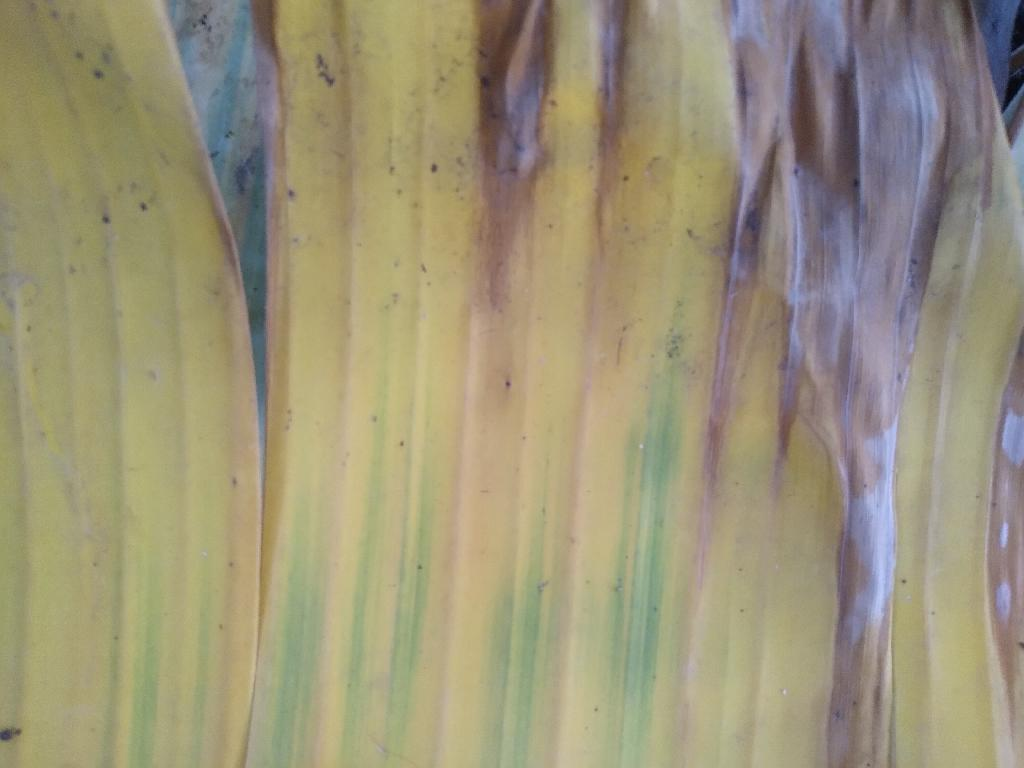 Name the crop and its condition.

banana, fusarium wilt race 1
